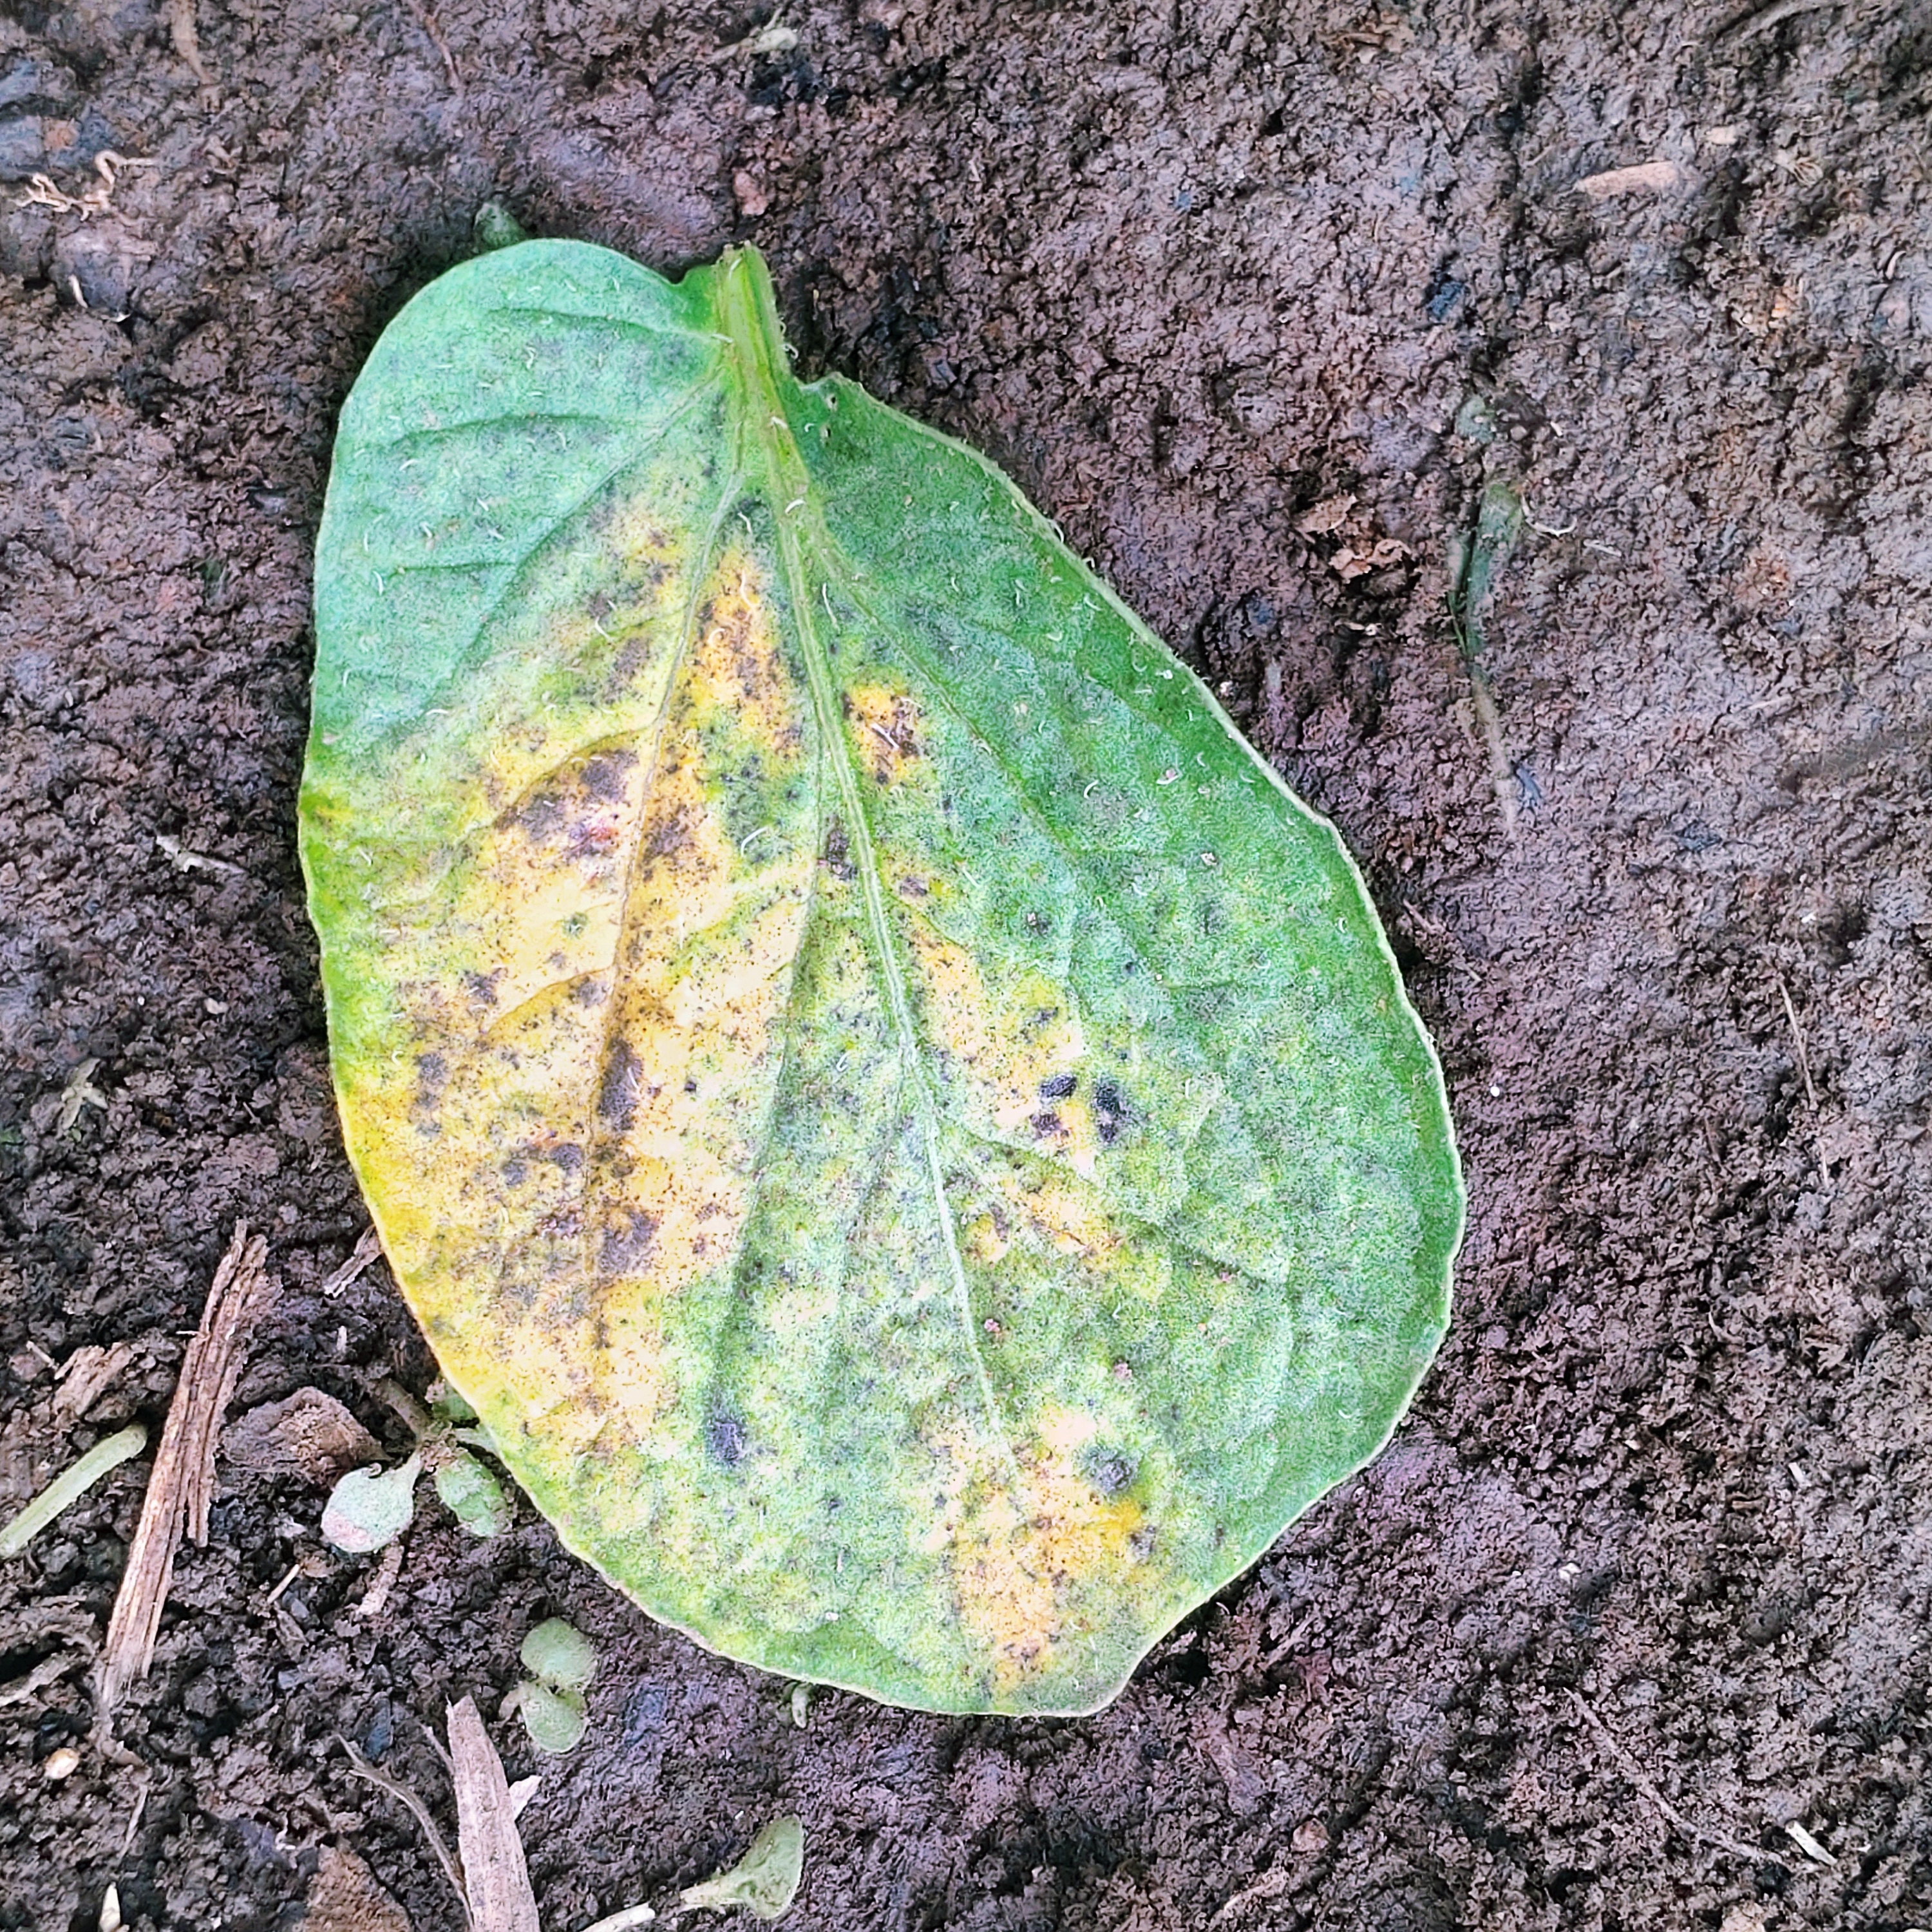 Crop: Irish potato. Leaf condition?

late blight
